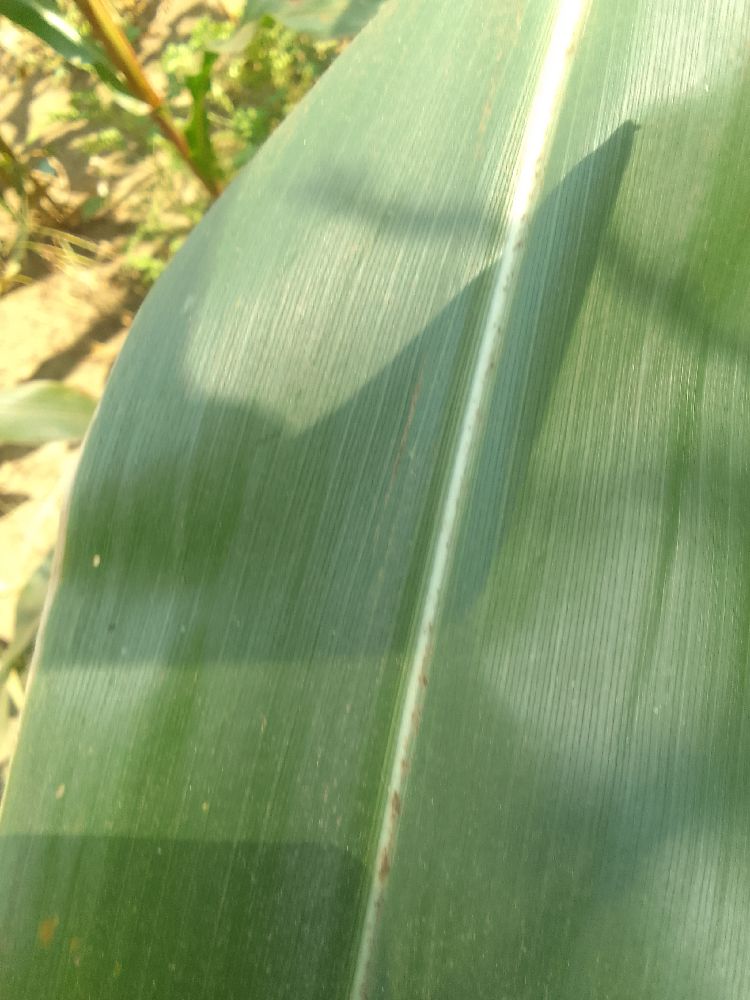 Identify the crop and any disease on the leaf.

maize, healthy
